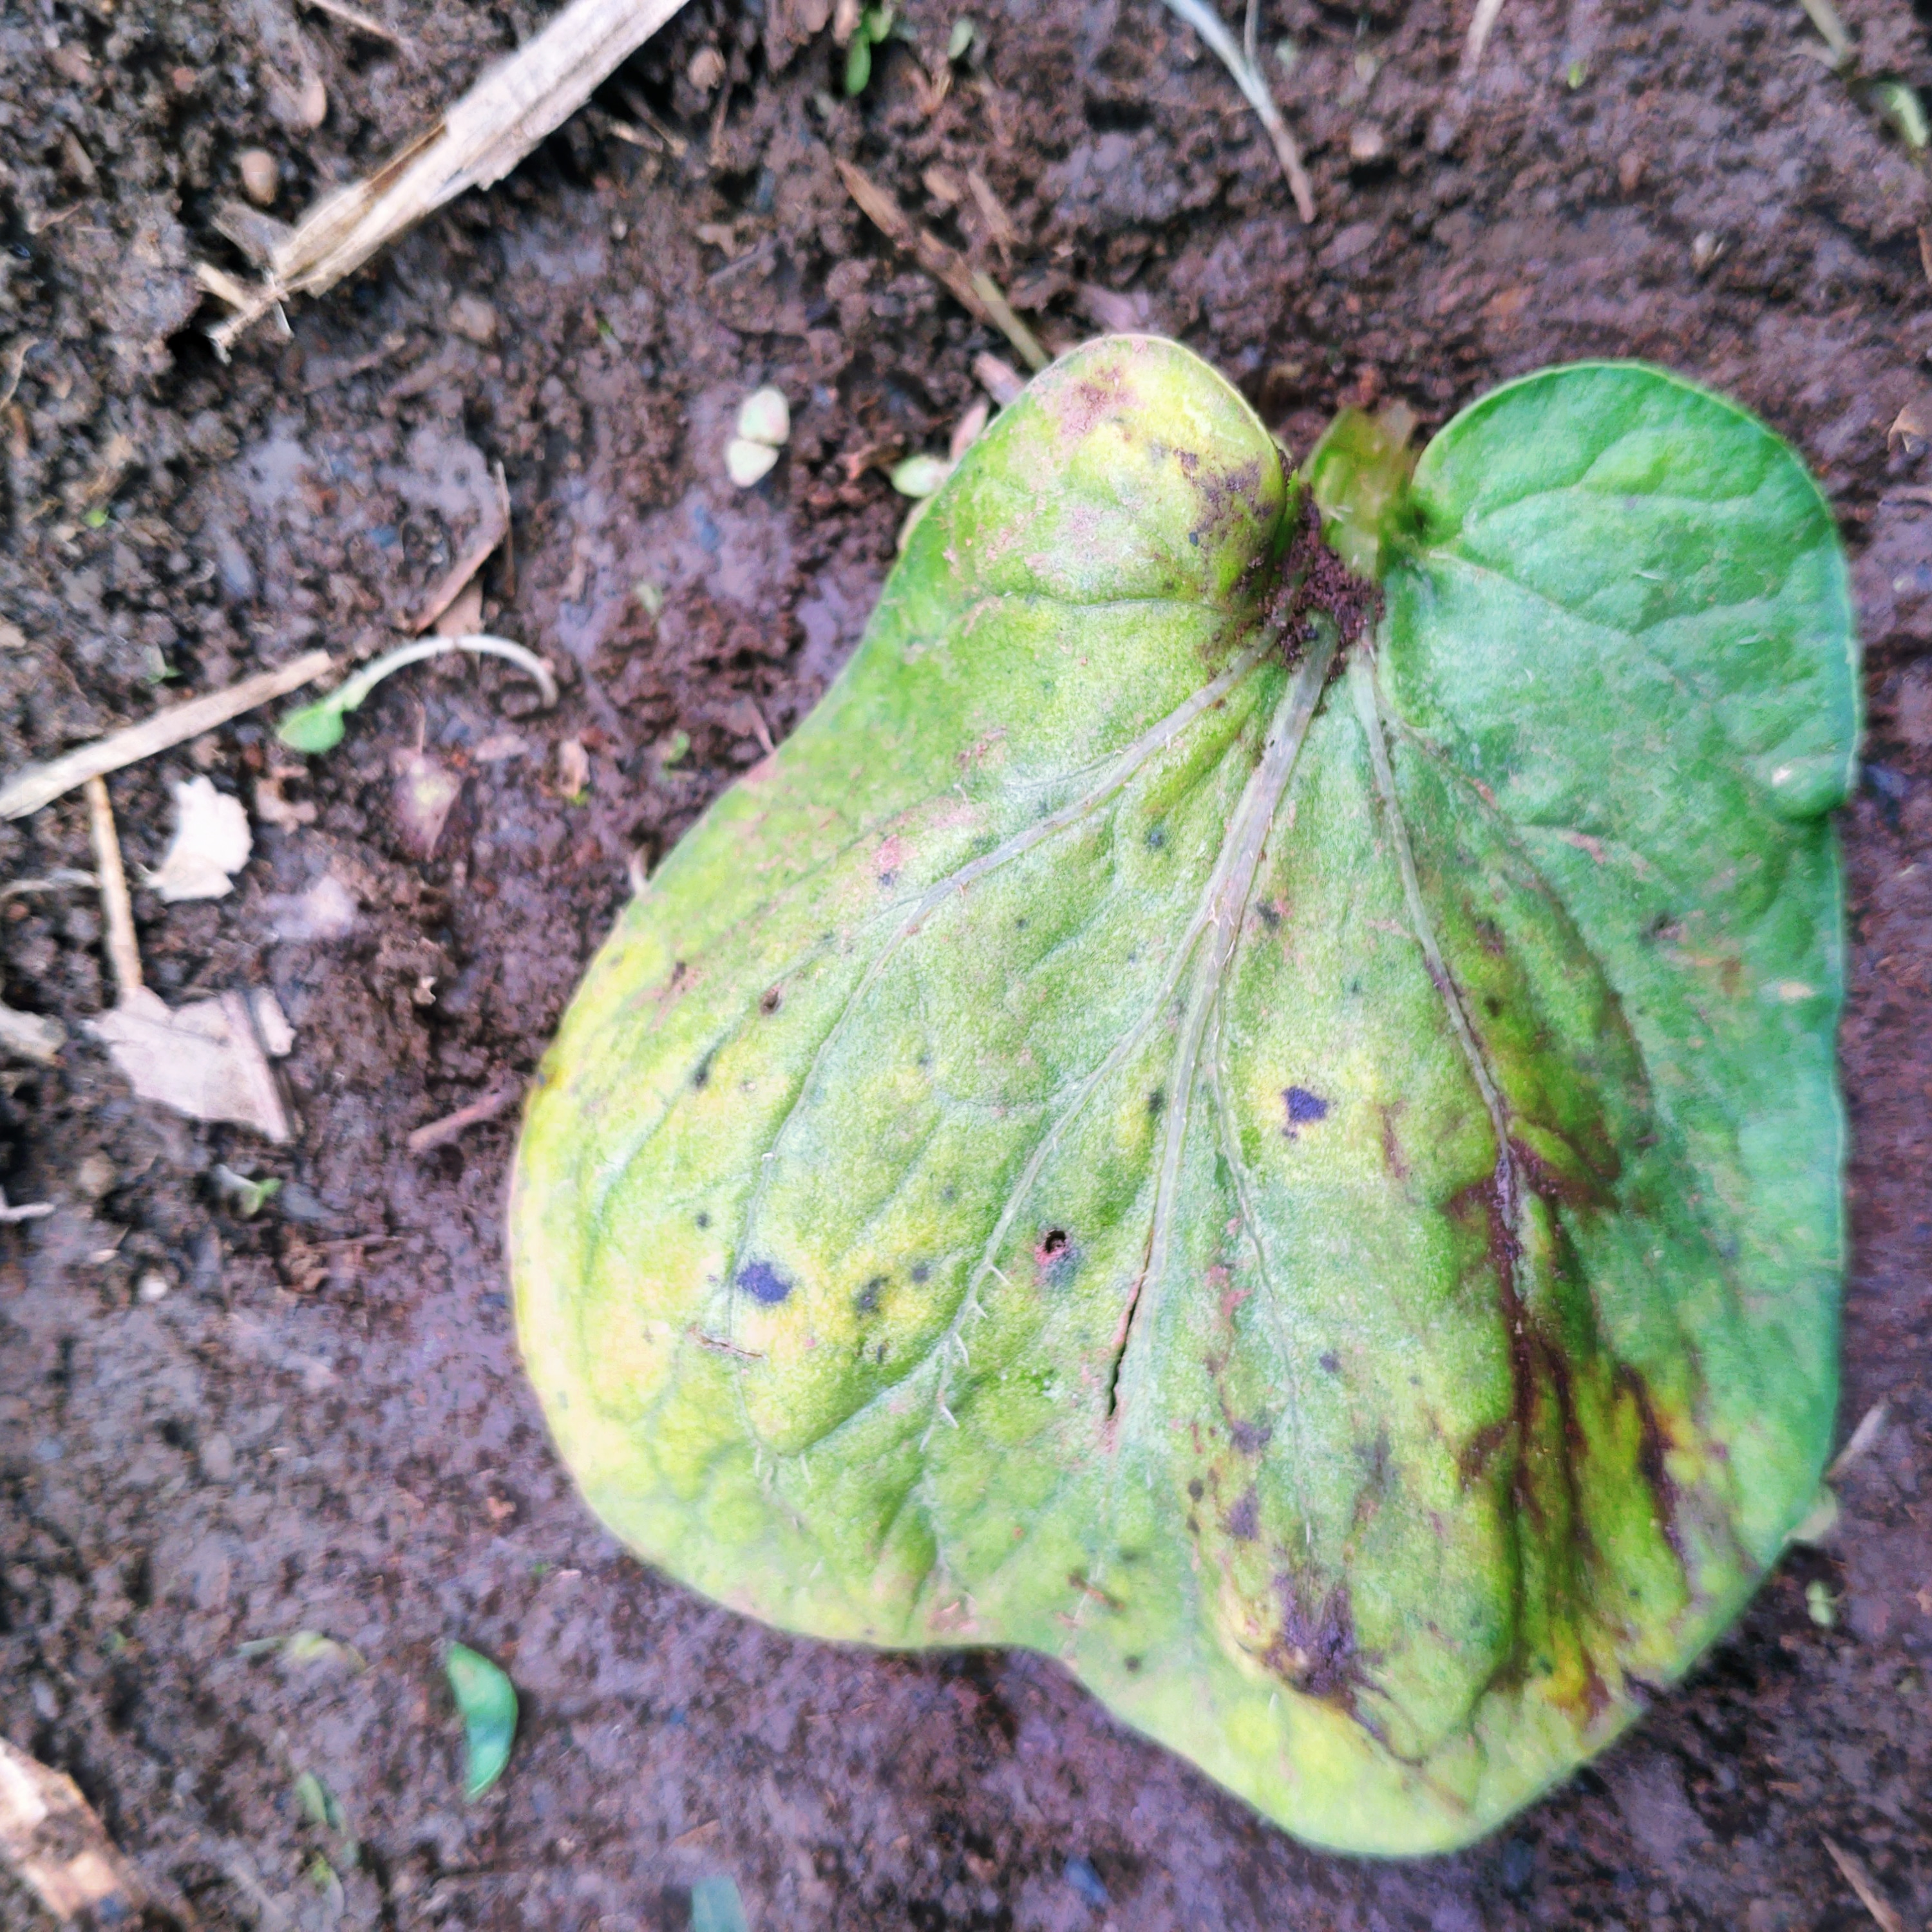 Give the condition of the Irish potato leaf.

late blight
